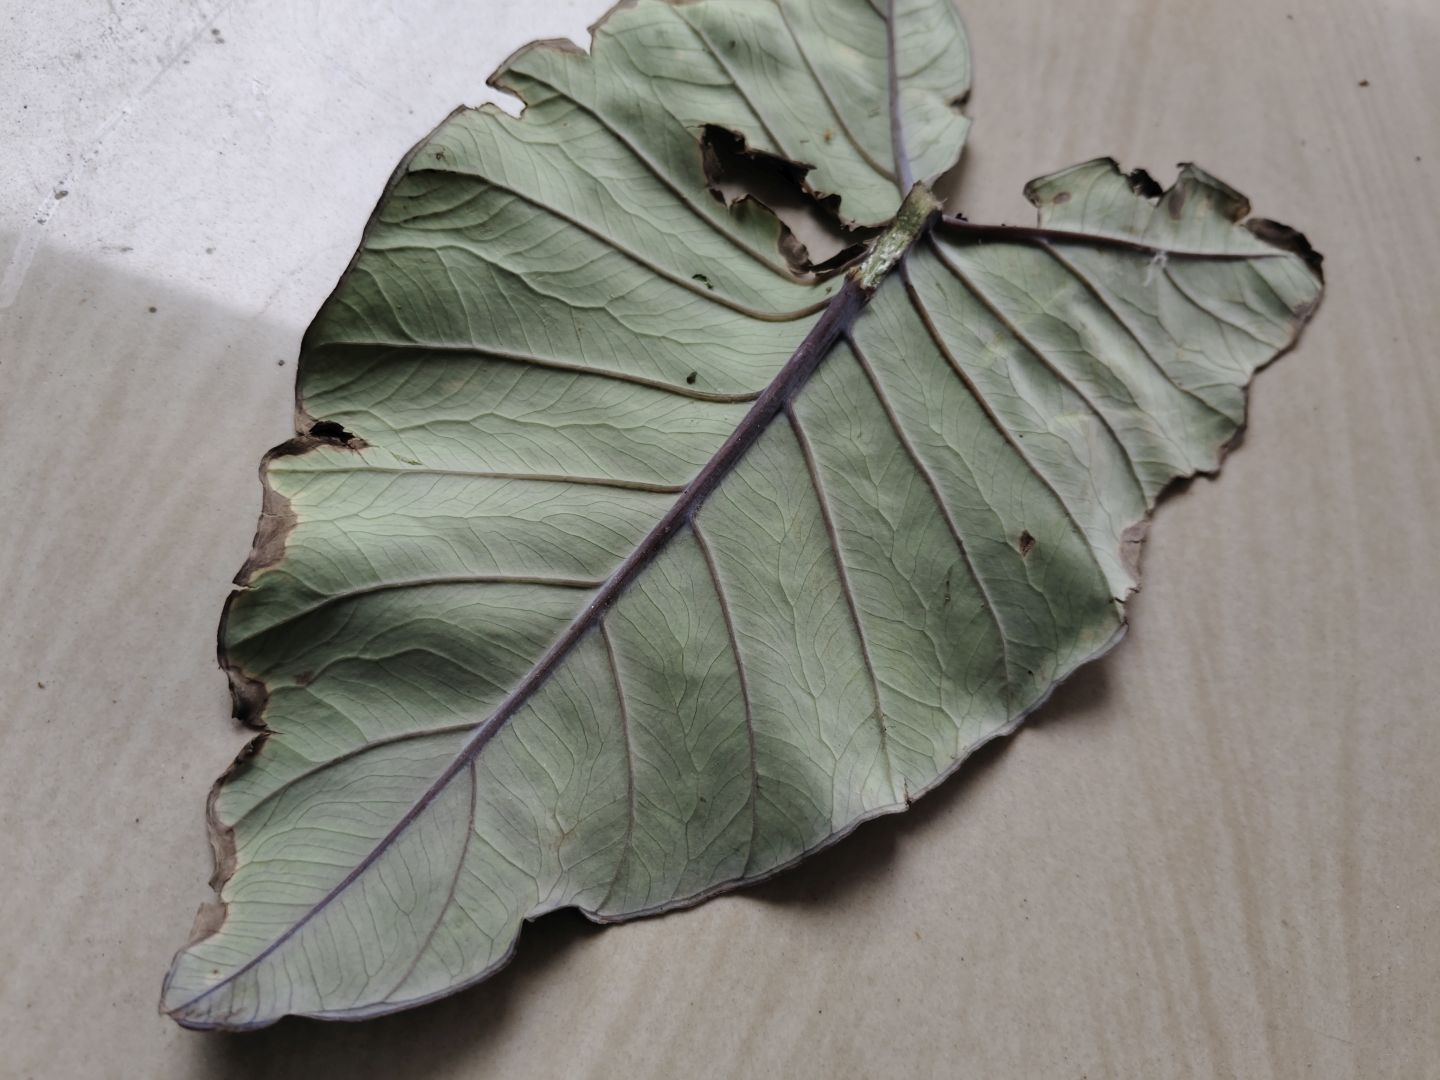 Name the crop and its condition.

taro, leaf blight
